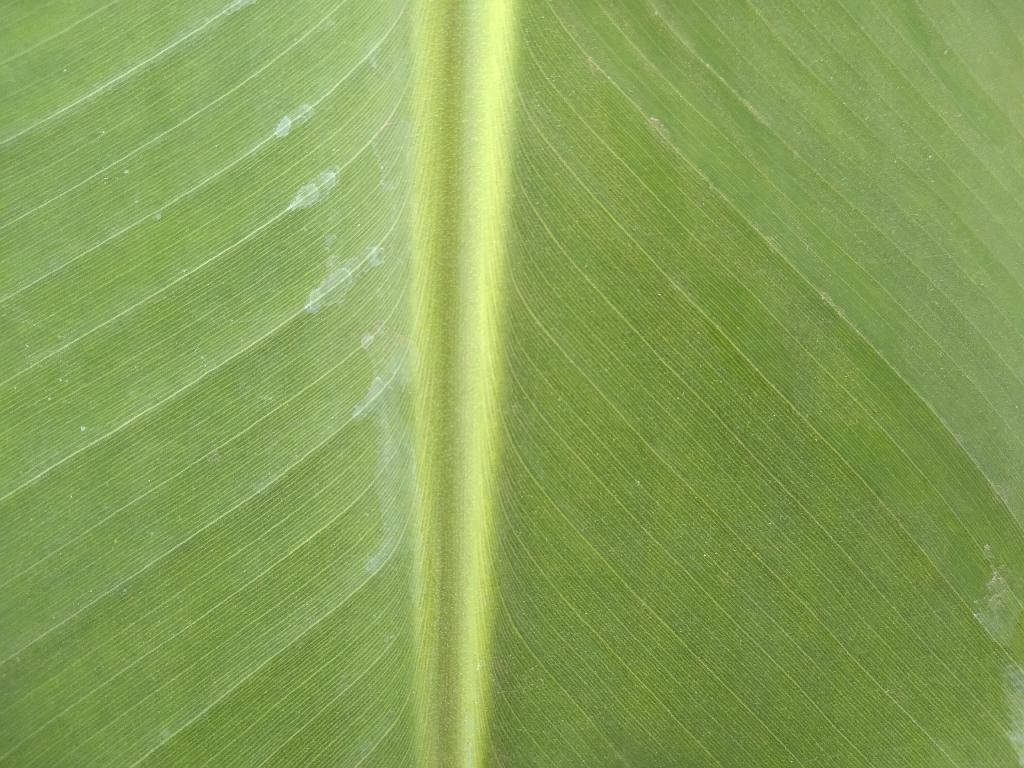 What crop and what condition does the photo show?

banana, healthy
